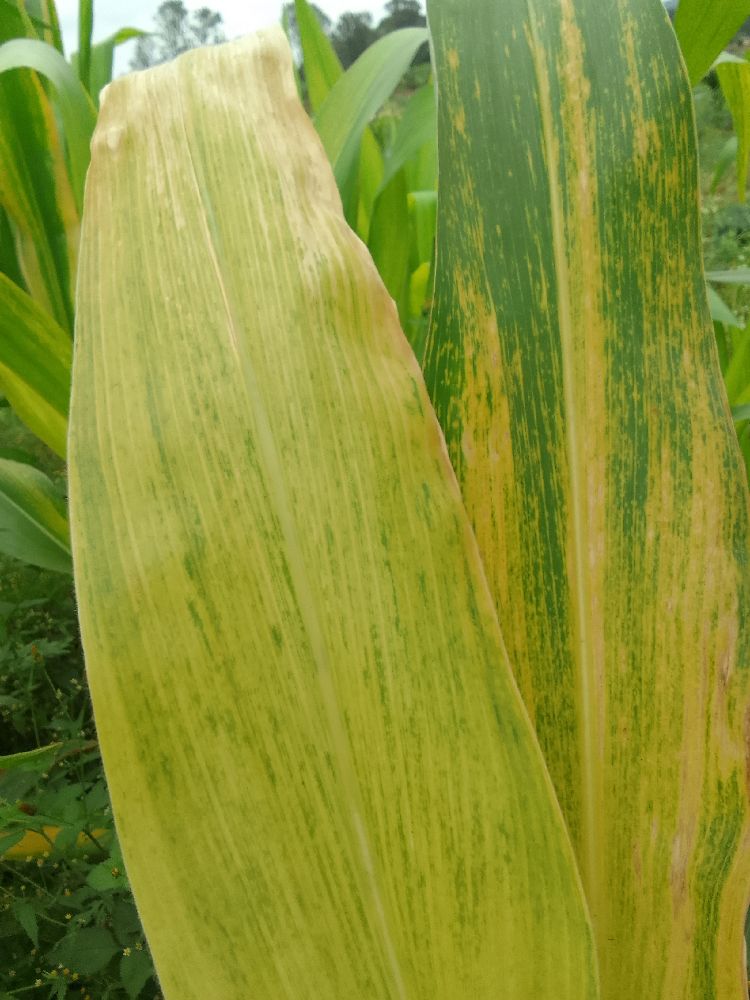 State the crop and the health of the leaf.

maize, maize lethal necrosis
